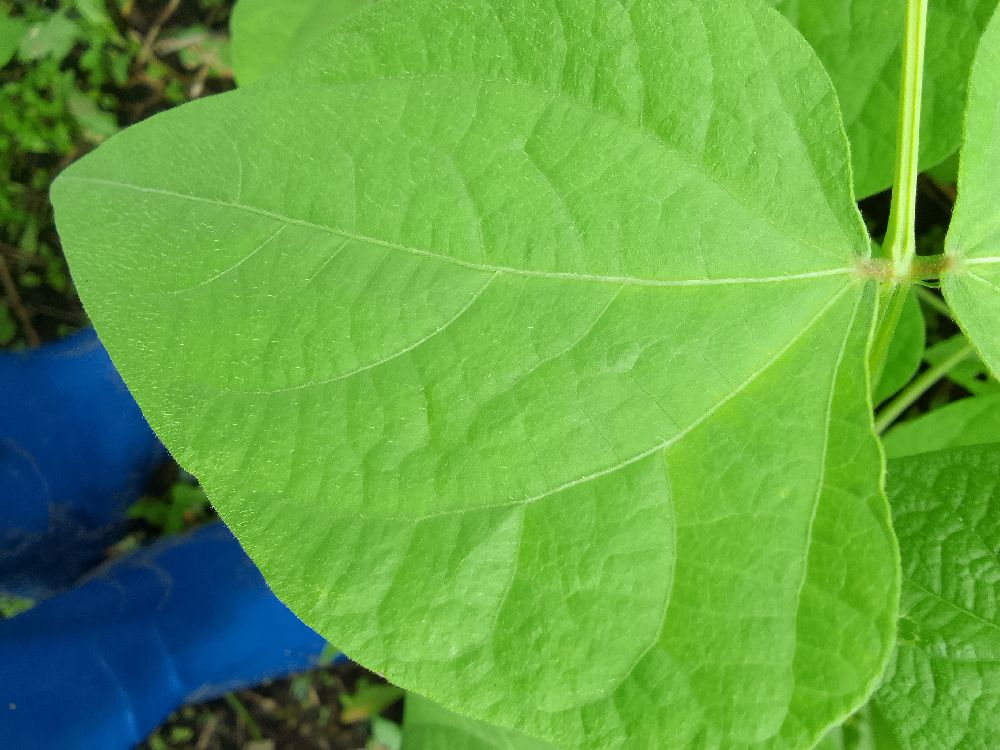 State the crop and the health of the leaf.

common bean, healthy
